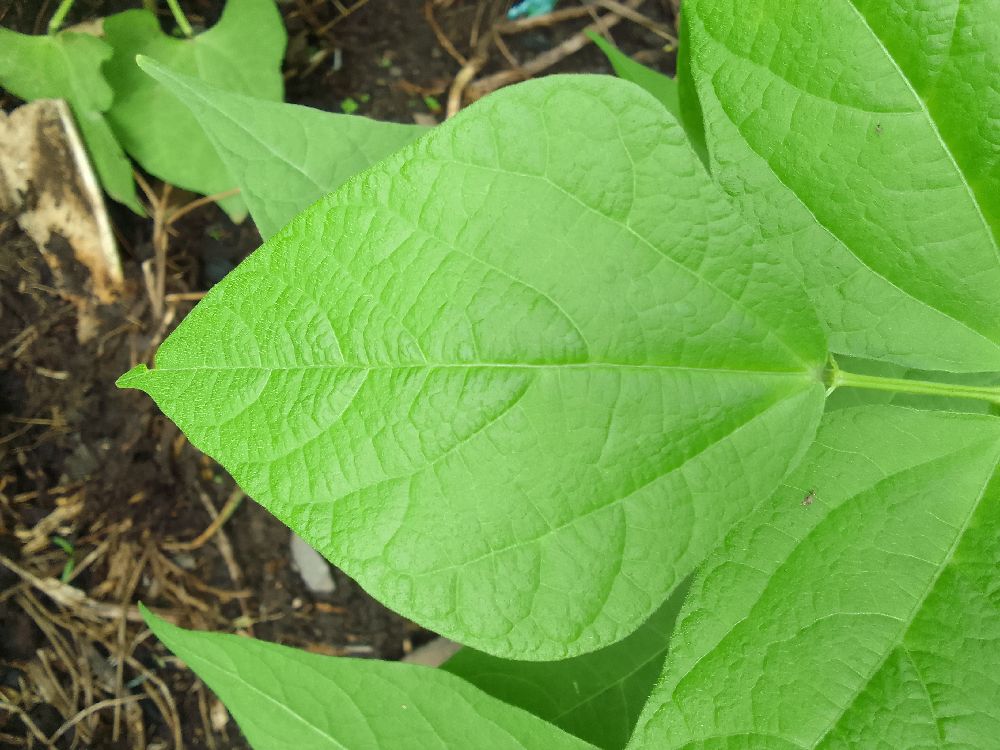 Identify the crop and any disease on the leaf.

common bean, healthy
